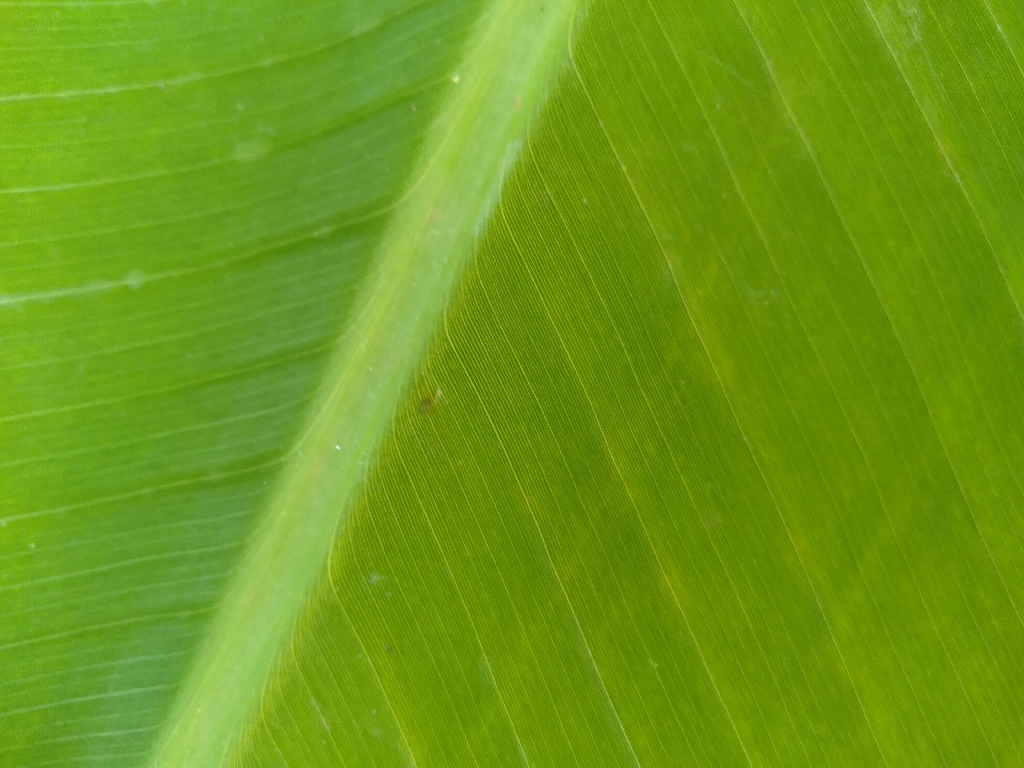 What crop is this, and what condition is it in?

banana, healthy
